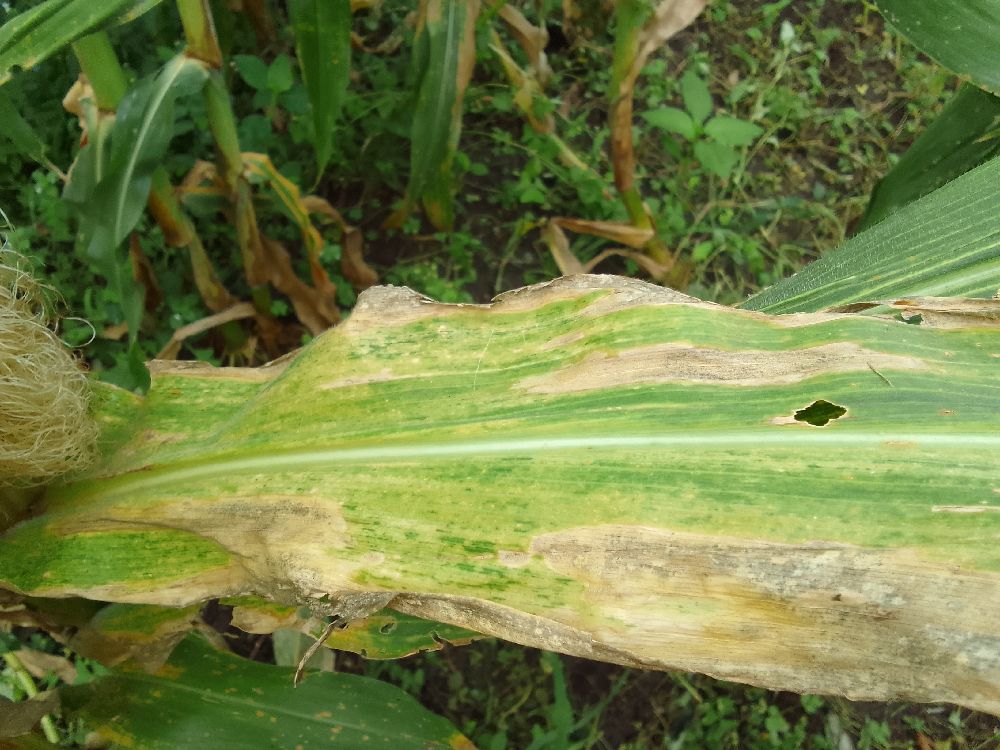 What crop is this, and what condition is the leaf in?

maize, maize lethal necrosis
